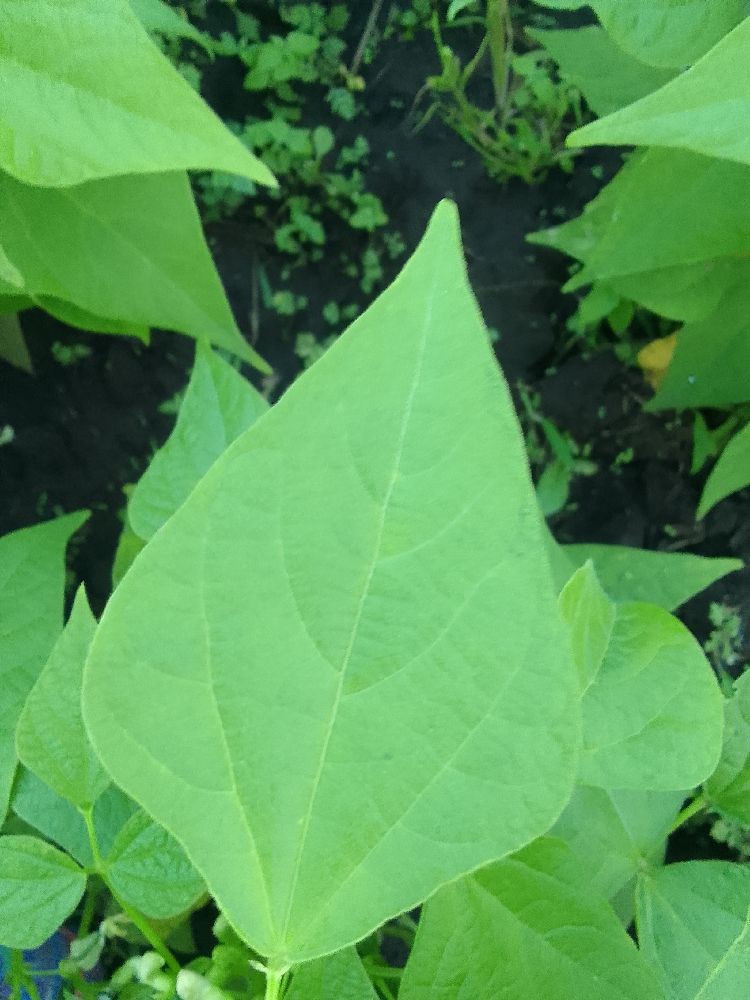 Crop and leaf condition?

common bean, healthy
